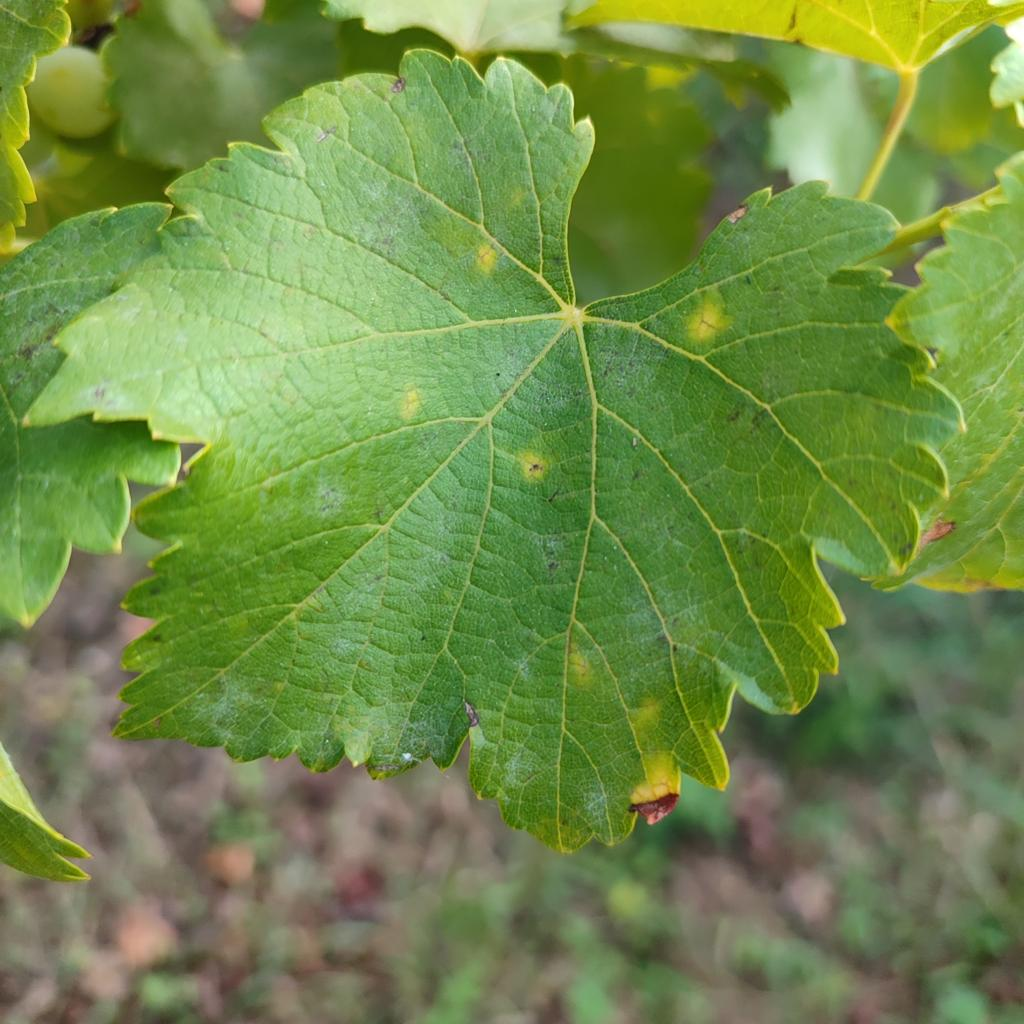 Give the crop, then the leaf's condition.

grapevine, powdery mildew
